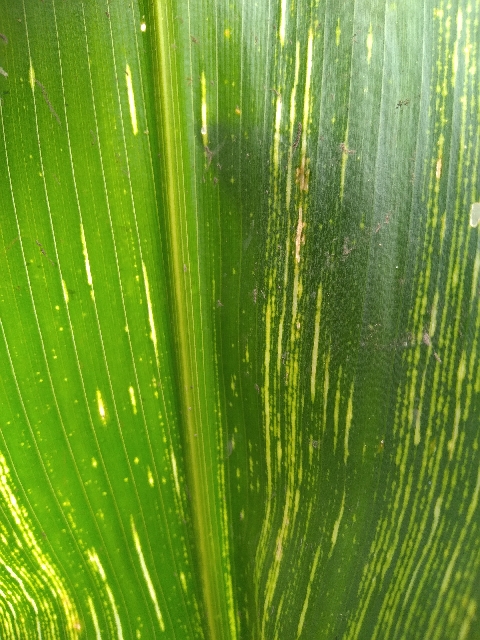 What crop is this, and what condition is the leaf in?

maize, maize streak virus
